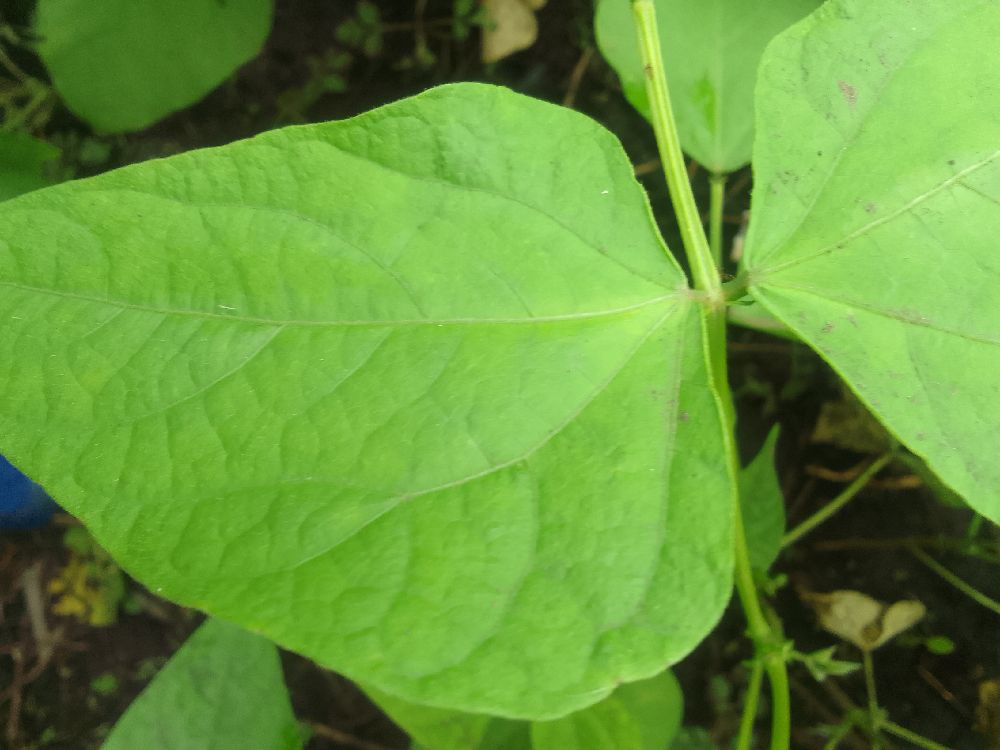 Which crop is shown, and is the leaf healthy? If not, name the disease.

common bean, healthy
